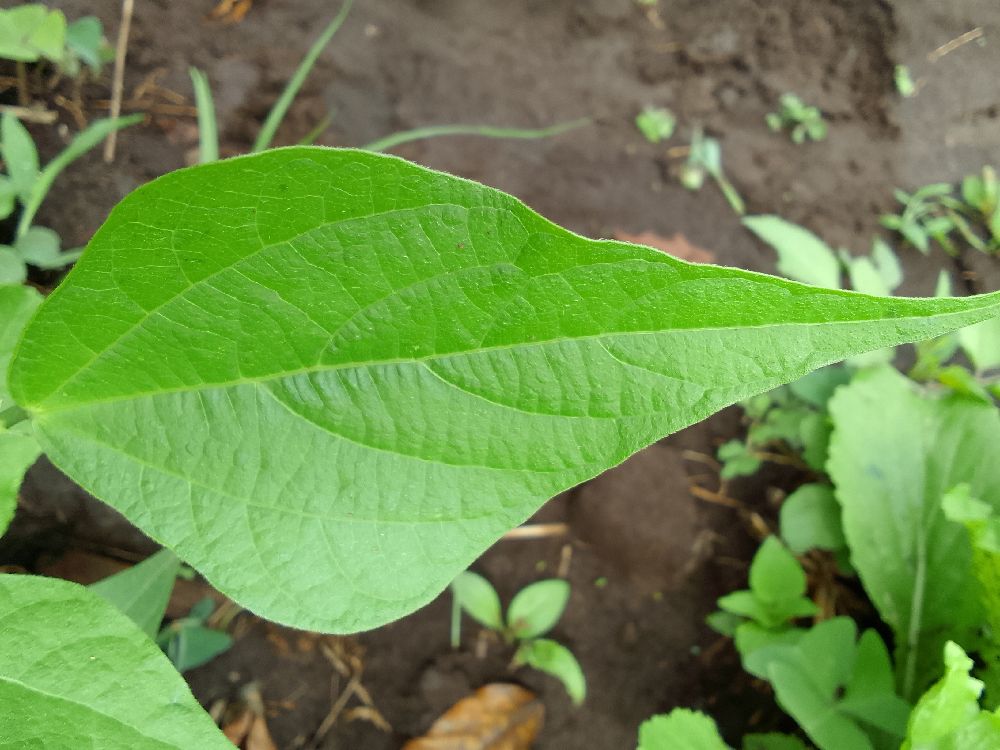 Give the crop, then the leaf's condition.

common bean, healthy
